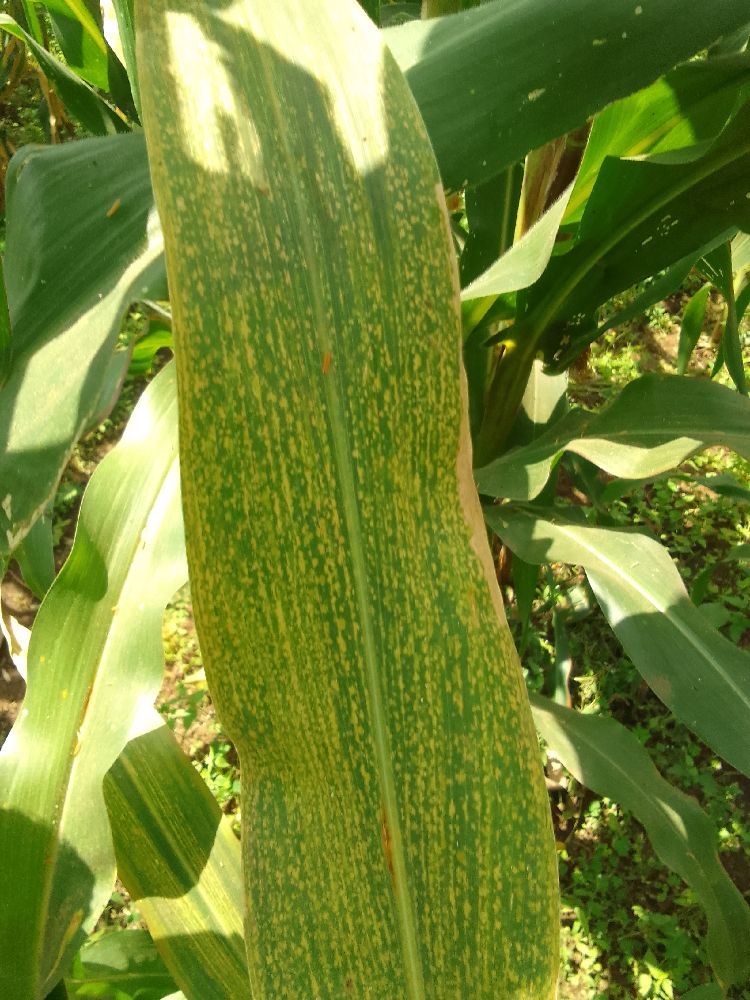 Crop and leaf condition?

maize, maize lethal necrosis
